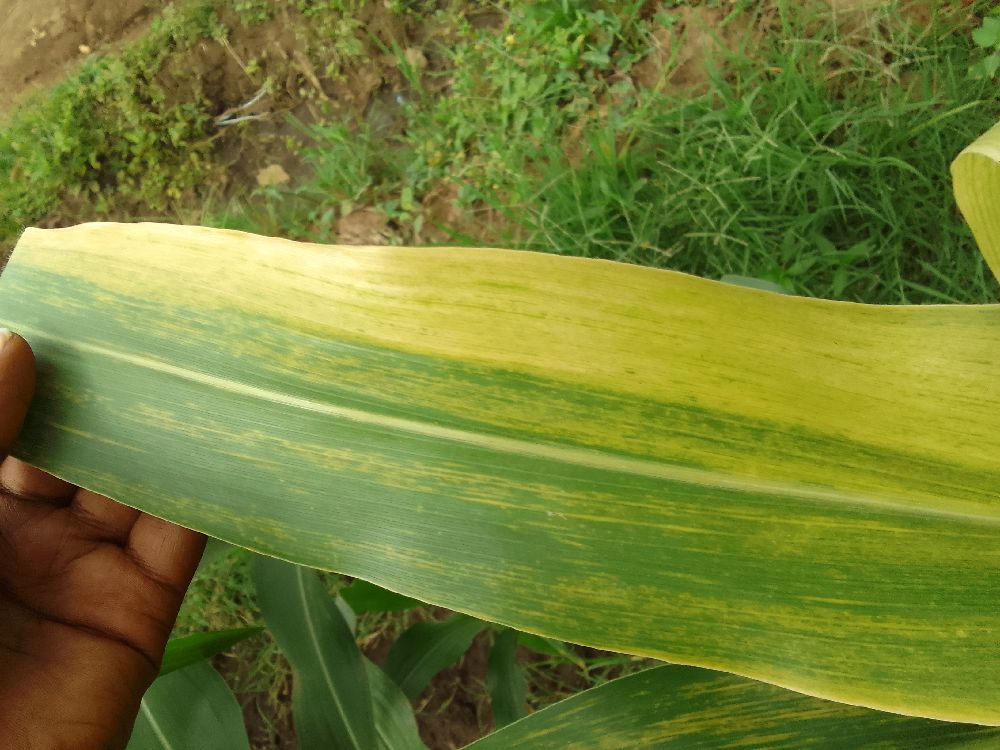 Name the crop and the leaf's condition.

maize, maize lethal necrosis
